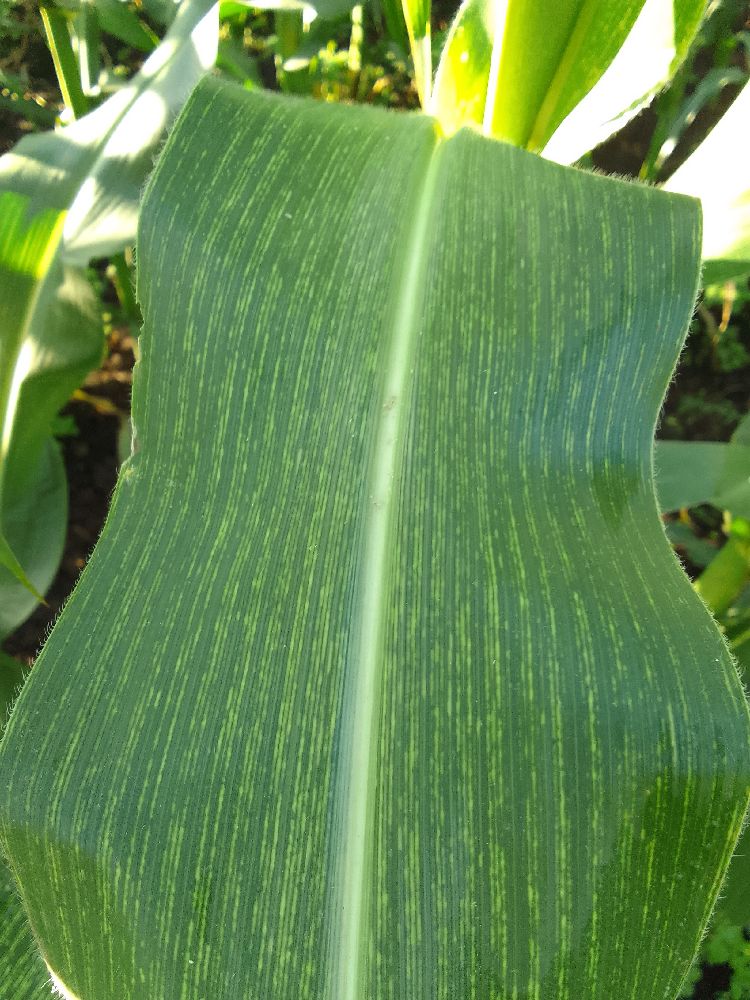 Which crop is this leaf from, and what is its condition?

maize, maize streak virus
